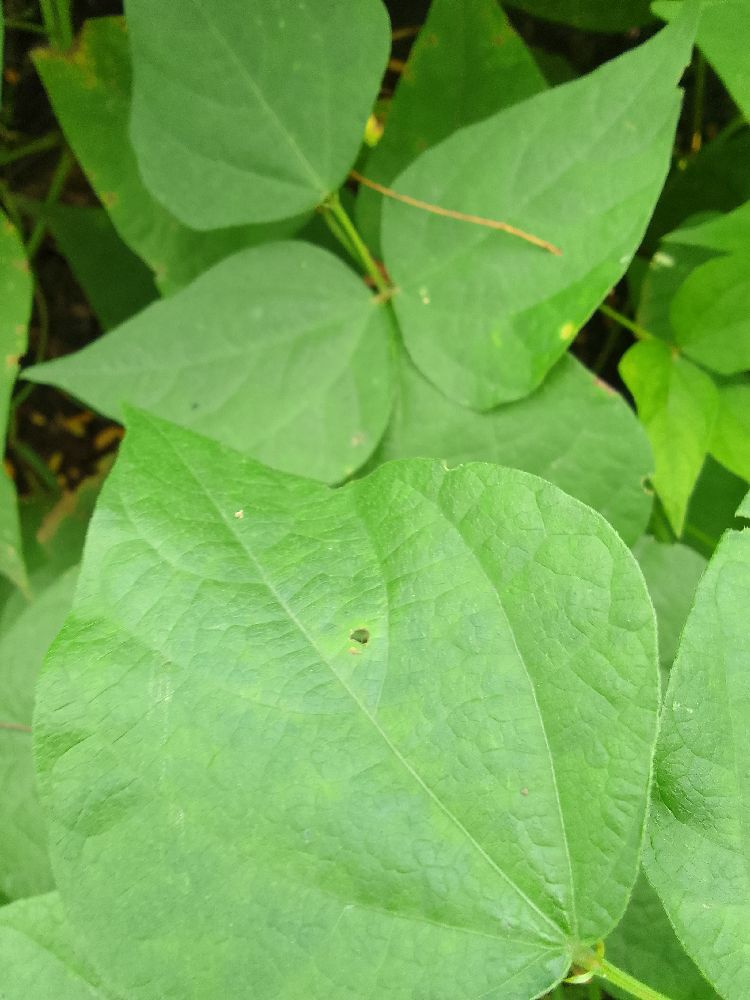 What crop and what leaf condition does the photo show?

common bean, healthy
